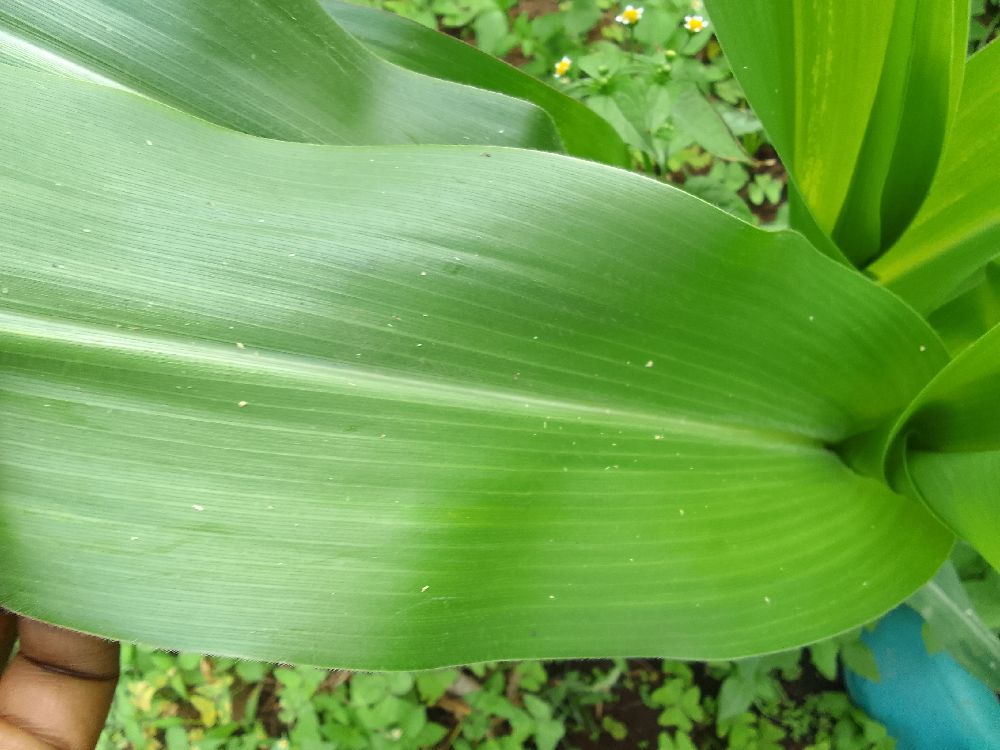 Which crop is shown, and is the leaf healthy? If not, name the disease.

maize, healthy
